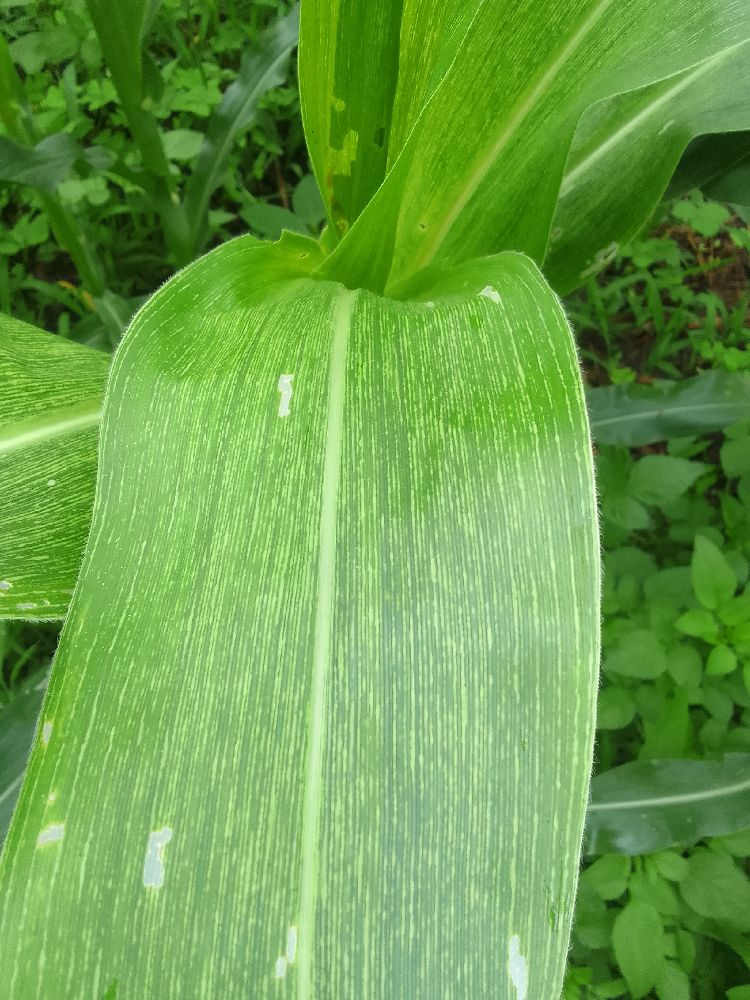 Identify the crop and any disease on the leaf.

maize, maize streak virus
